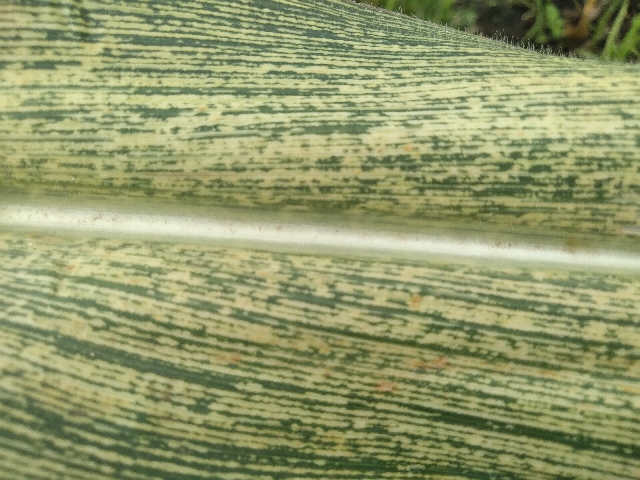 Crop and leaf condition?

maize, maize streak virus
